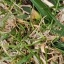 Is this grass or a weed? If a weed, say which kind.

grass
